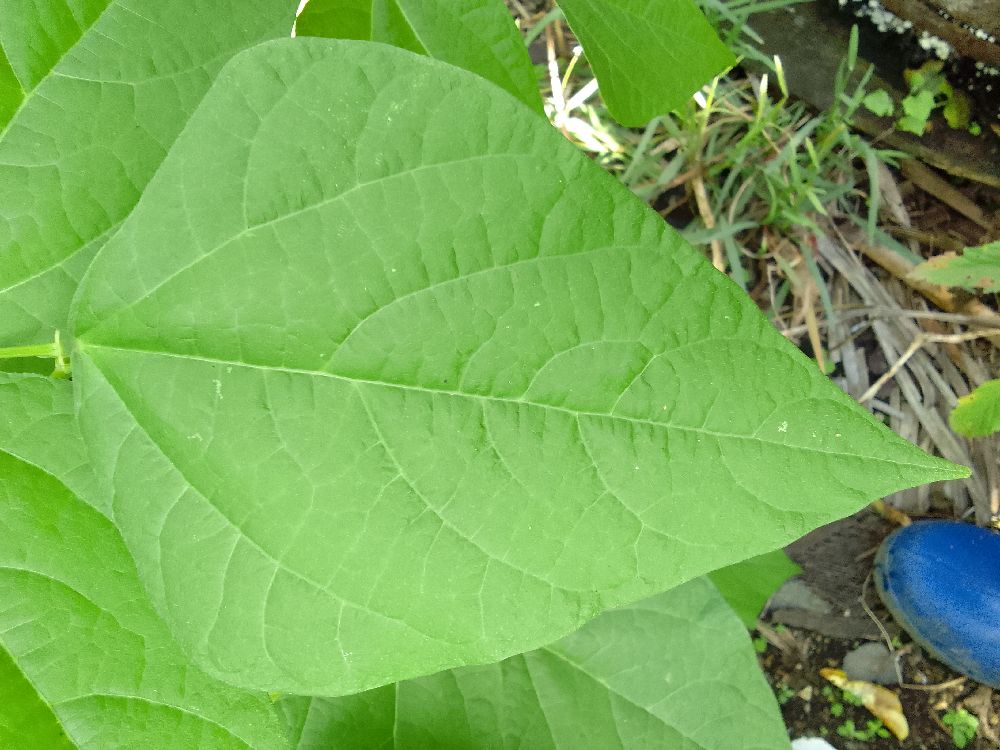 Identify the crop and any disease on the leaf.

common bean, healthy
